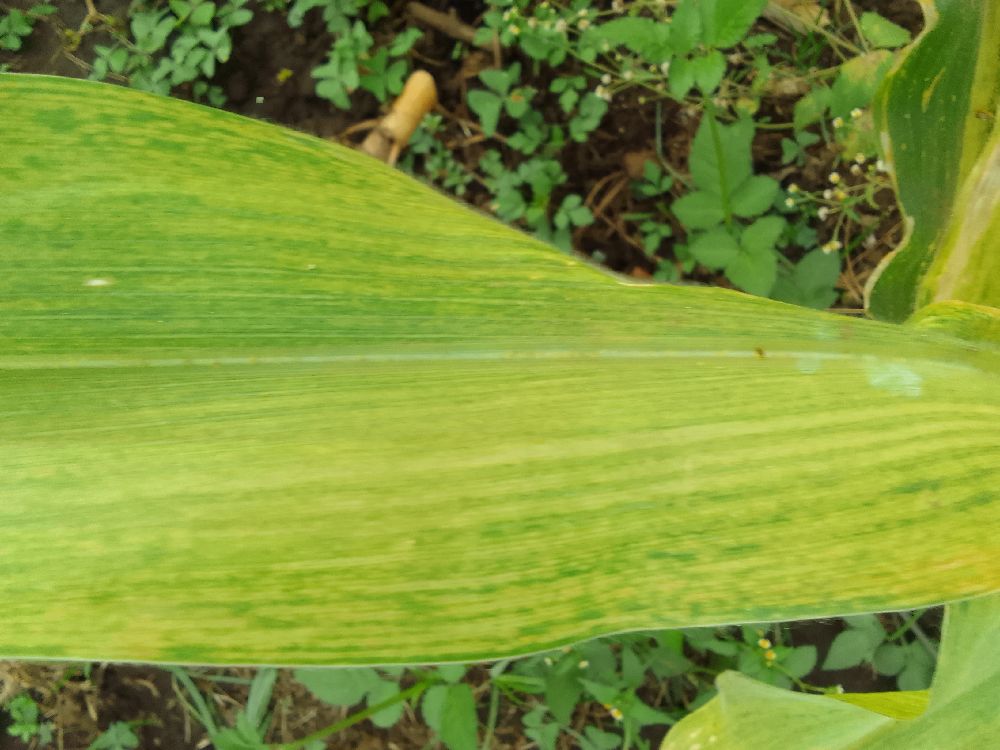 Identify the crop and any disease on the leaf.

maize, maize lethal necrosis
